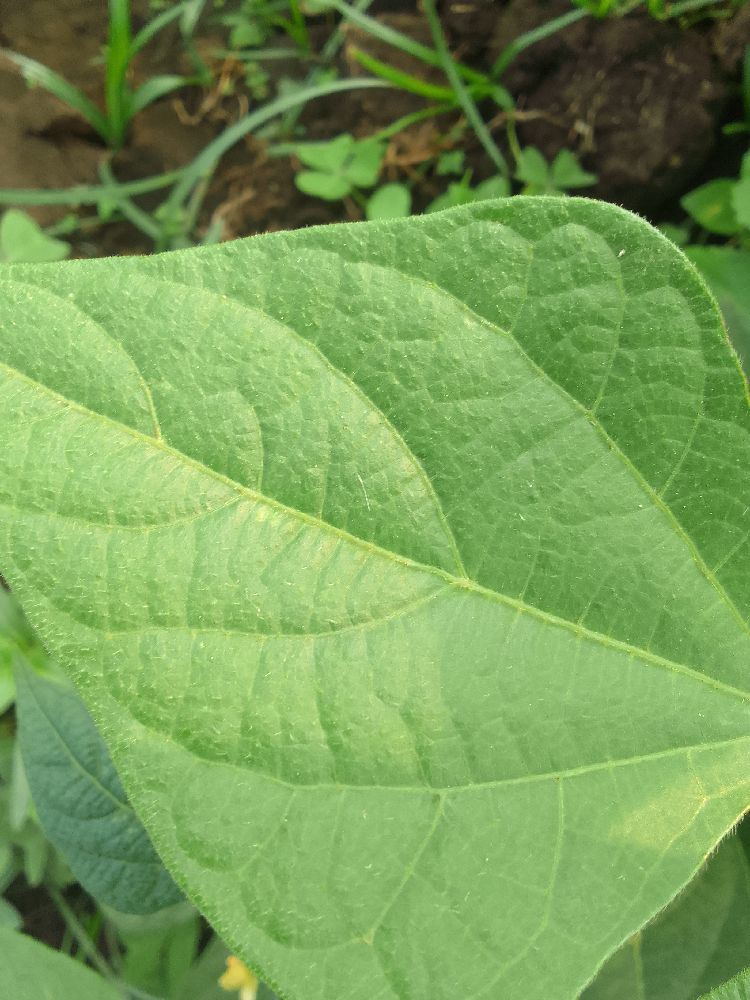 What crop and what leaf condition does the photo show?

common bean, healthy
